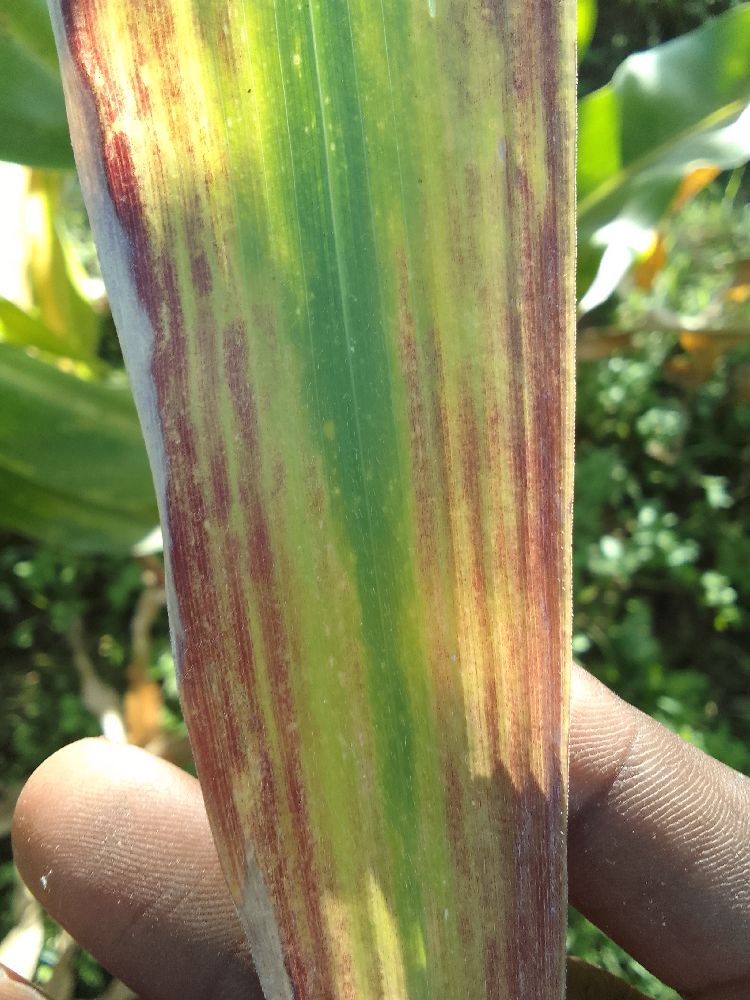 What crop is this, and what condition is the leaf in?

maize, maize lethal necrosis
